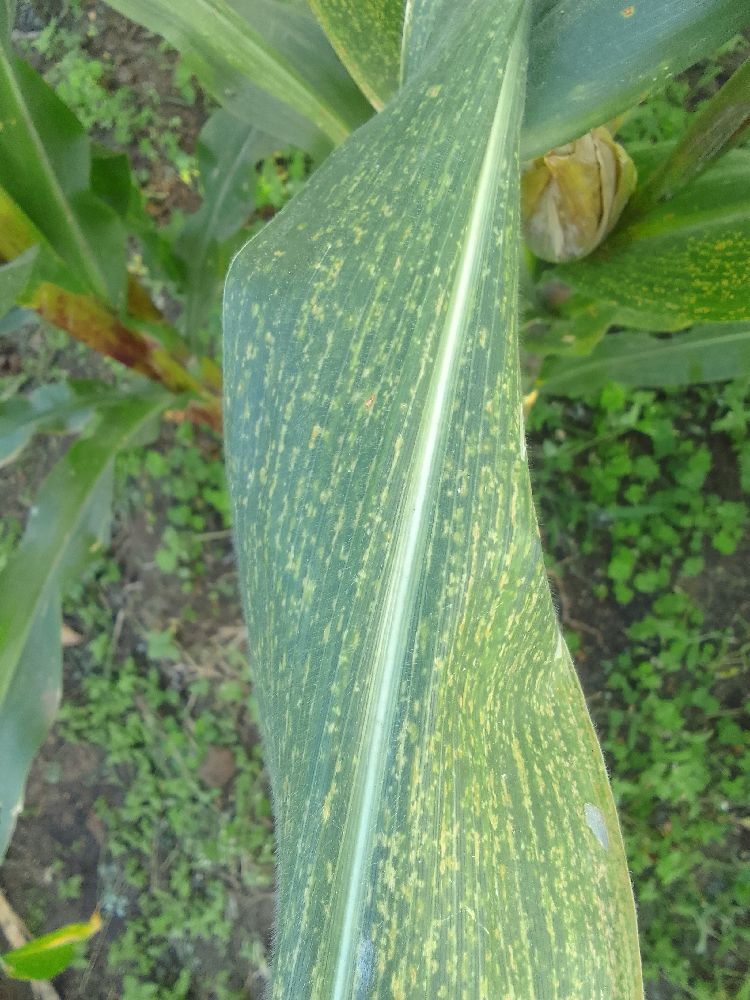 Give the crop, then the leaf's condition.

maize, maize lethal necrosis
